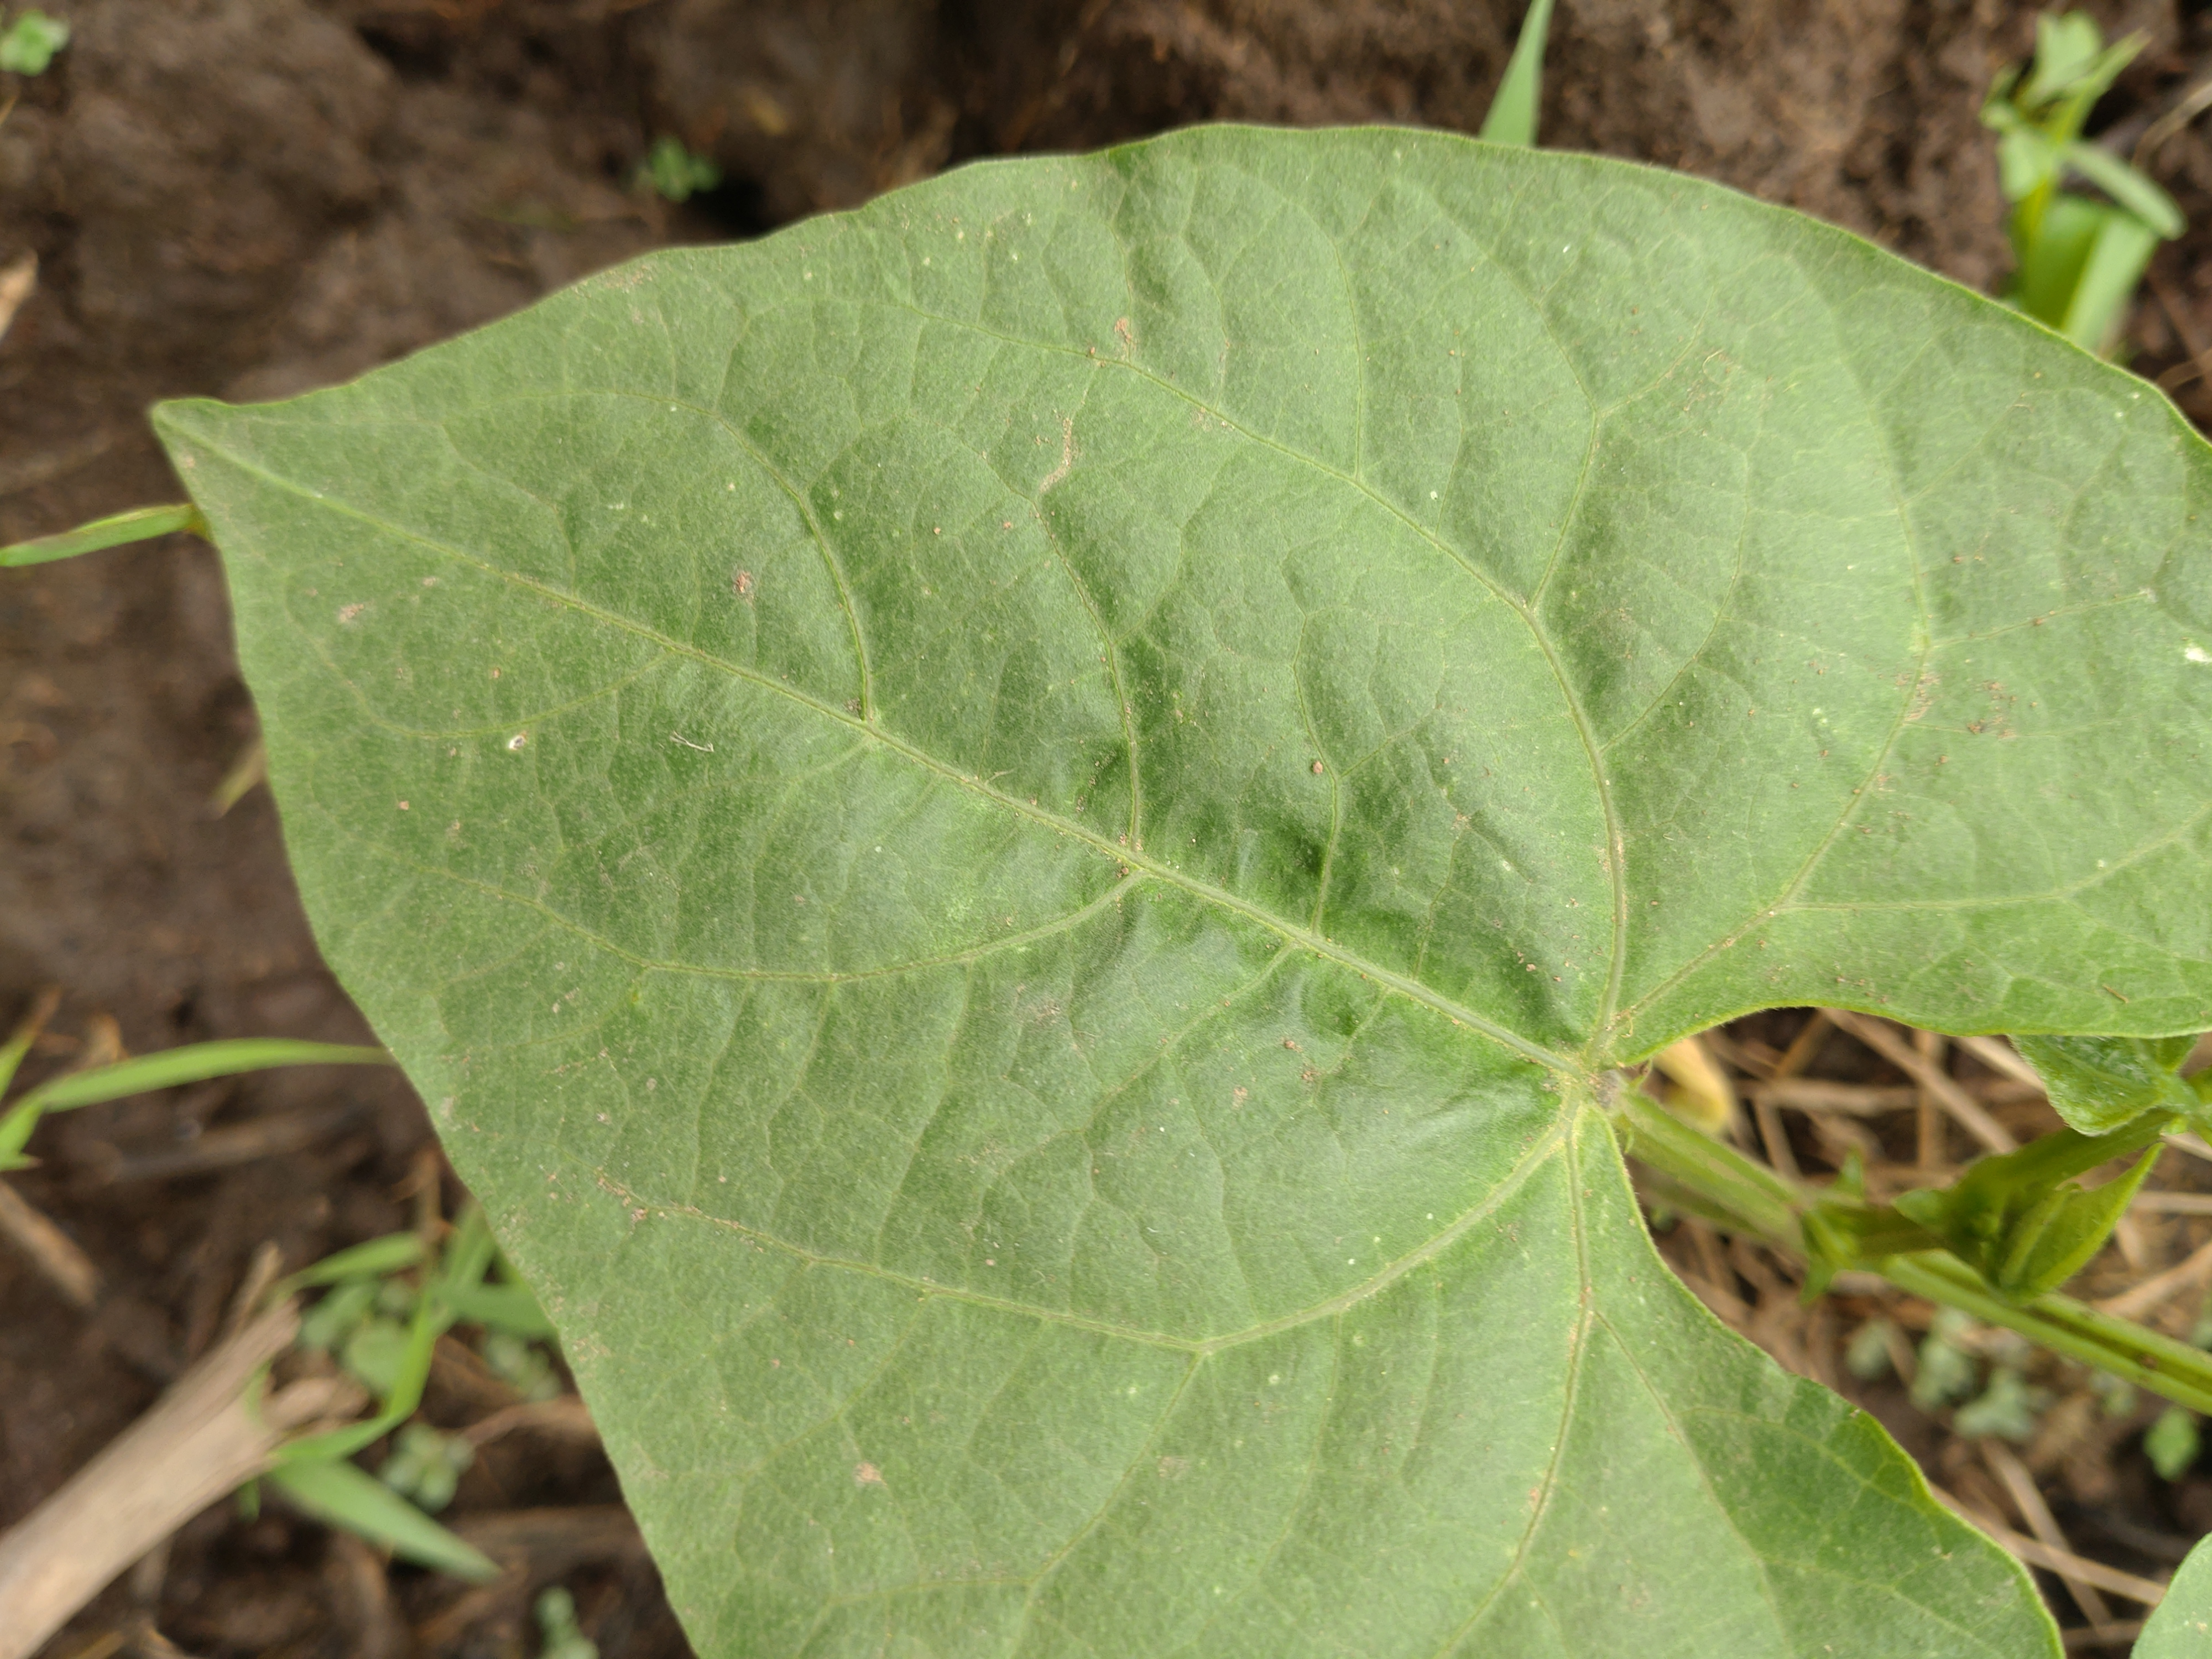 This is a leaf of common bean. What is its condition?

healthy
